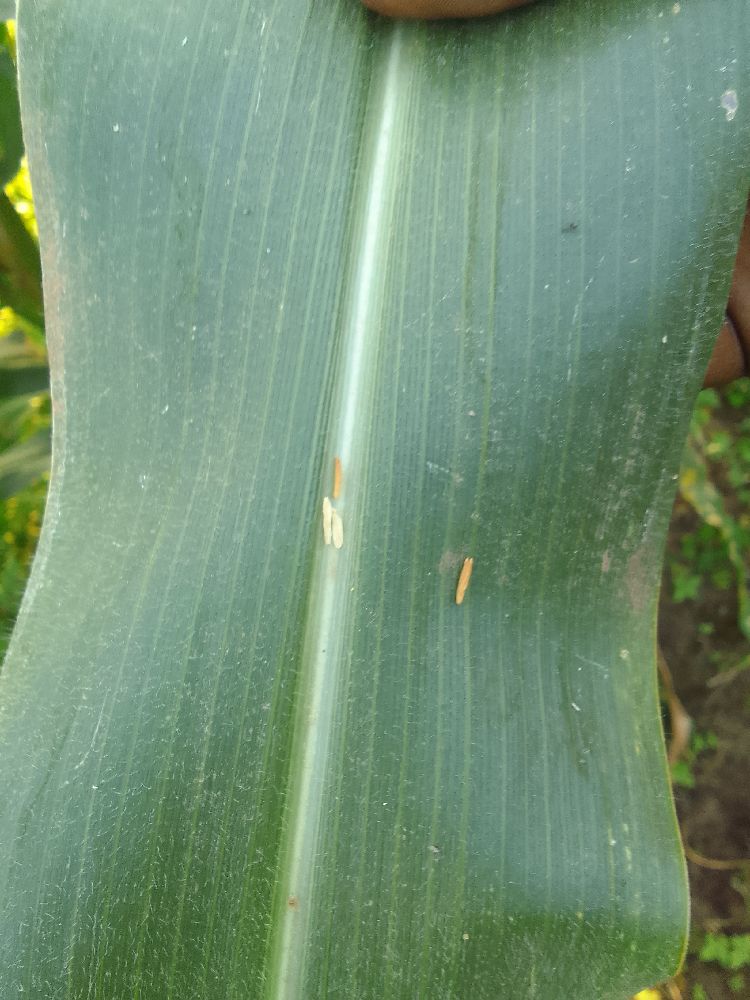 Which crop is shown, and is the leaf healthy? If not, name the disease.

maize, healthy
